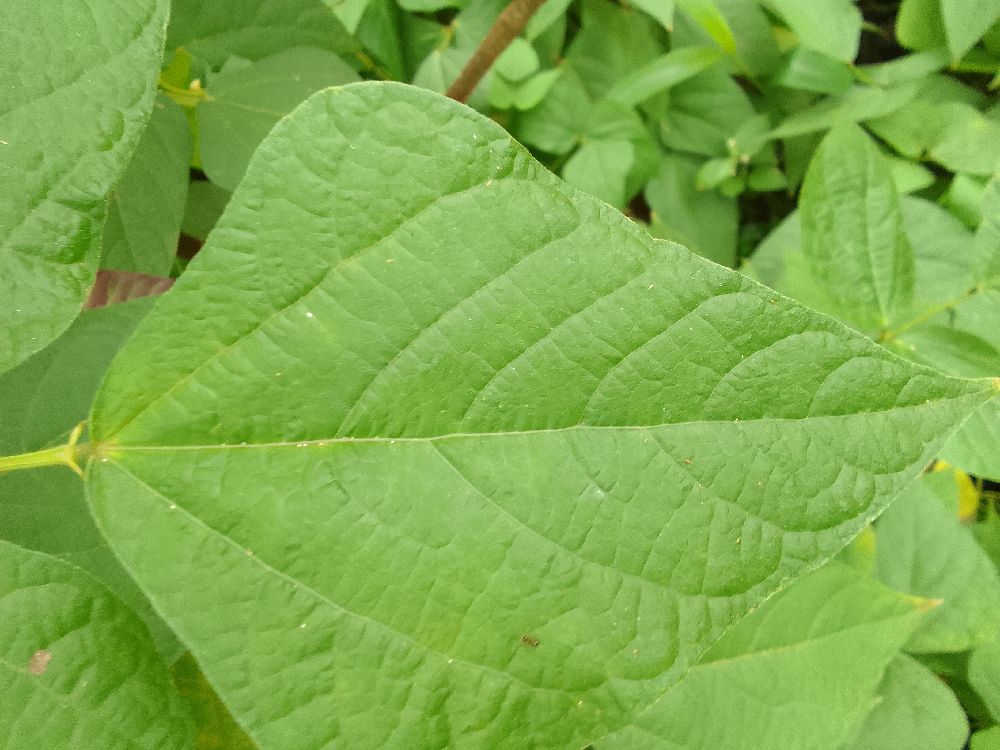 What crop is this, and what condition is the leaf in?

common bean, healthy
